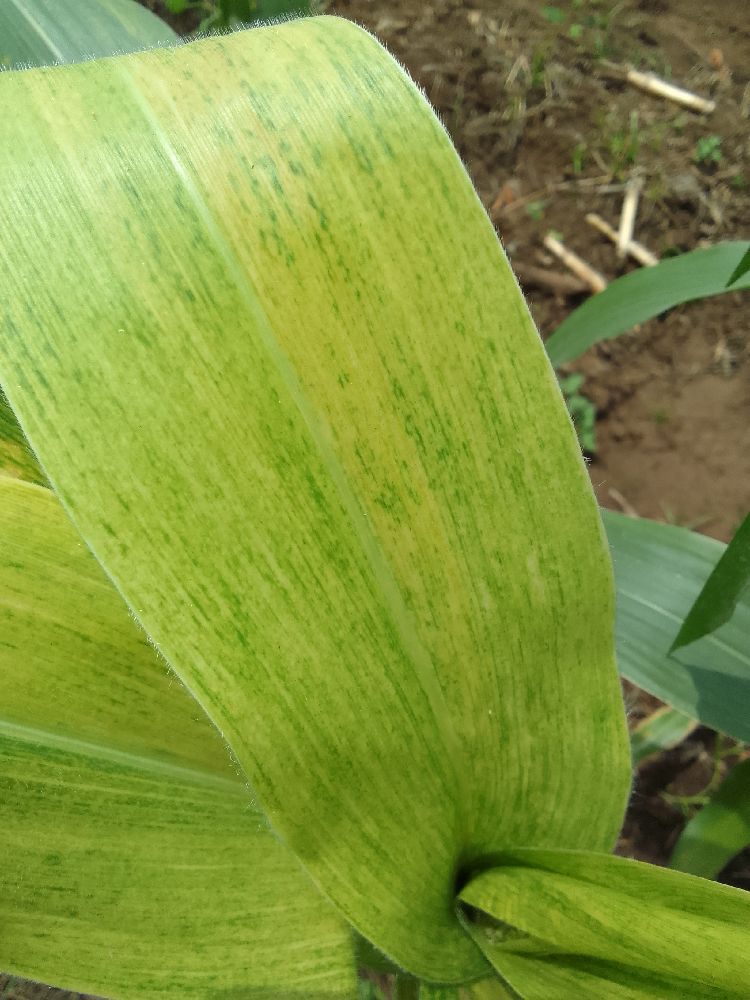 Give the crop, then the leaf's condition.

maize, maize lethal necrosis
